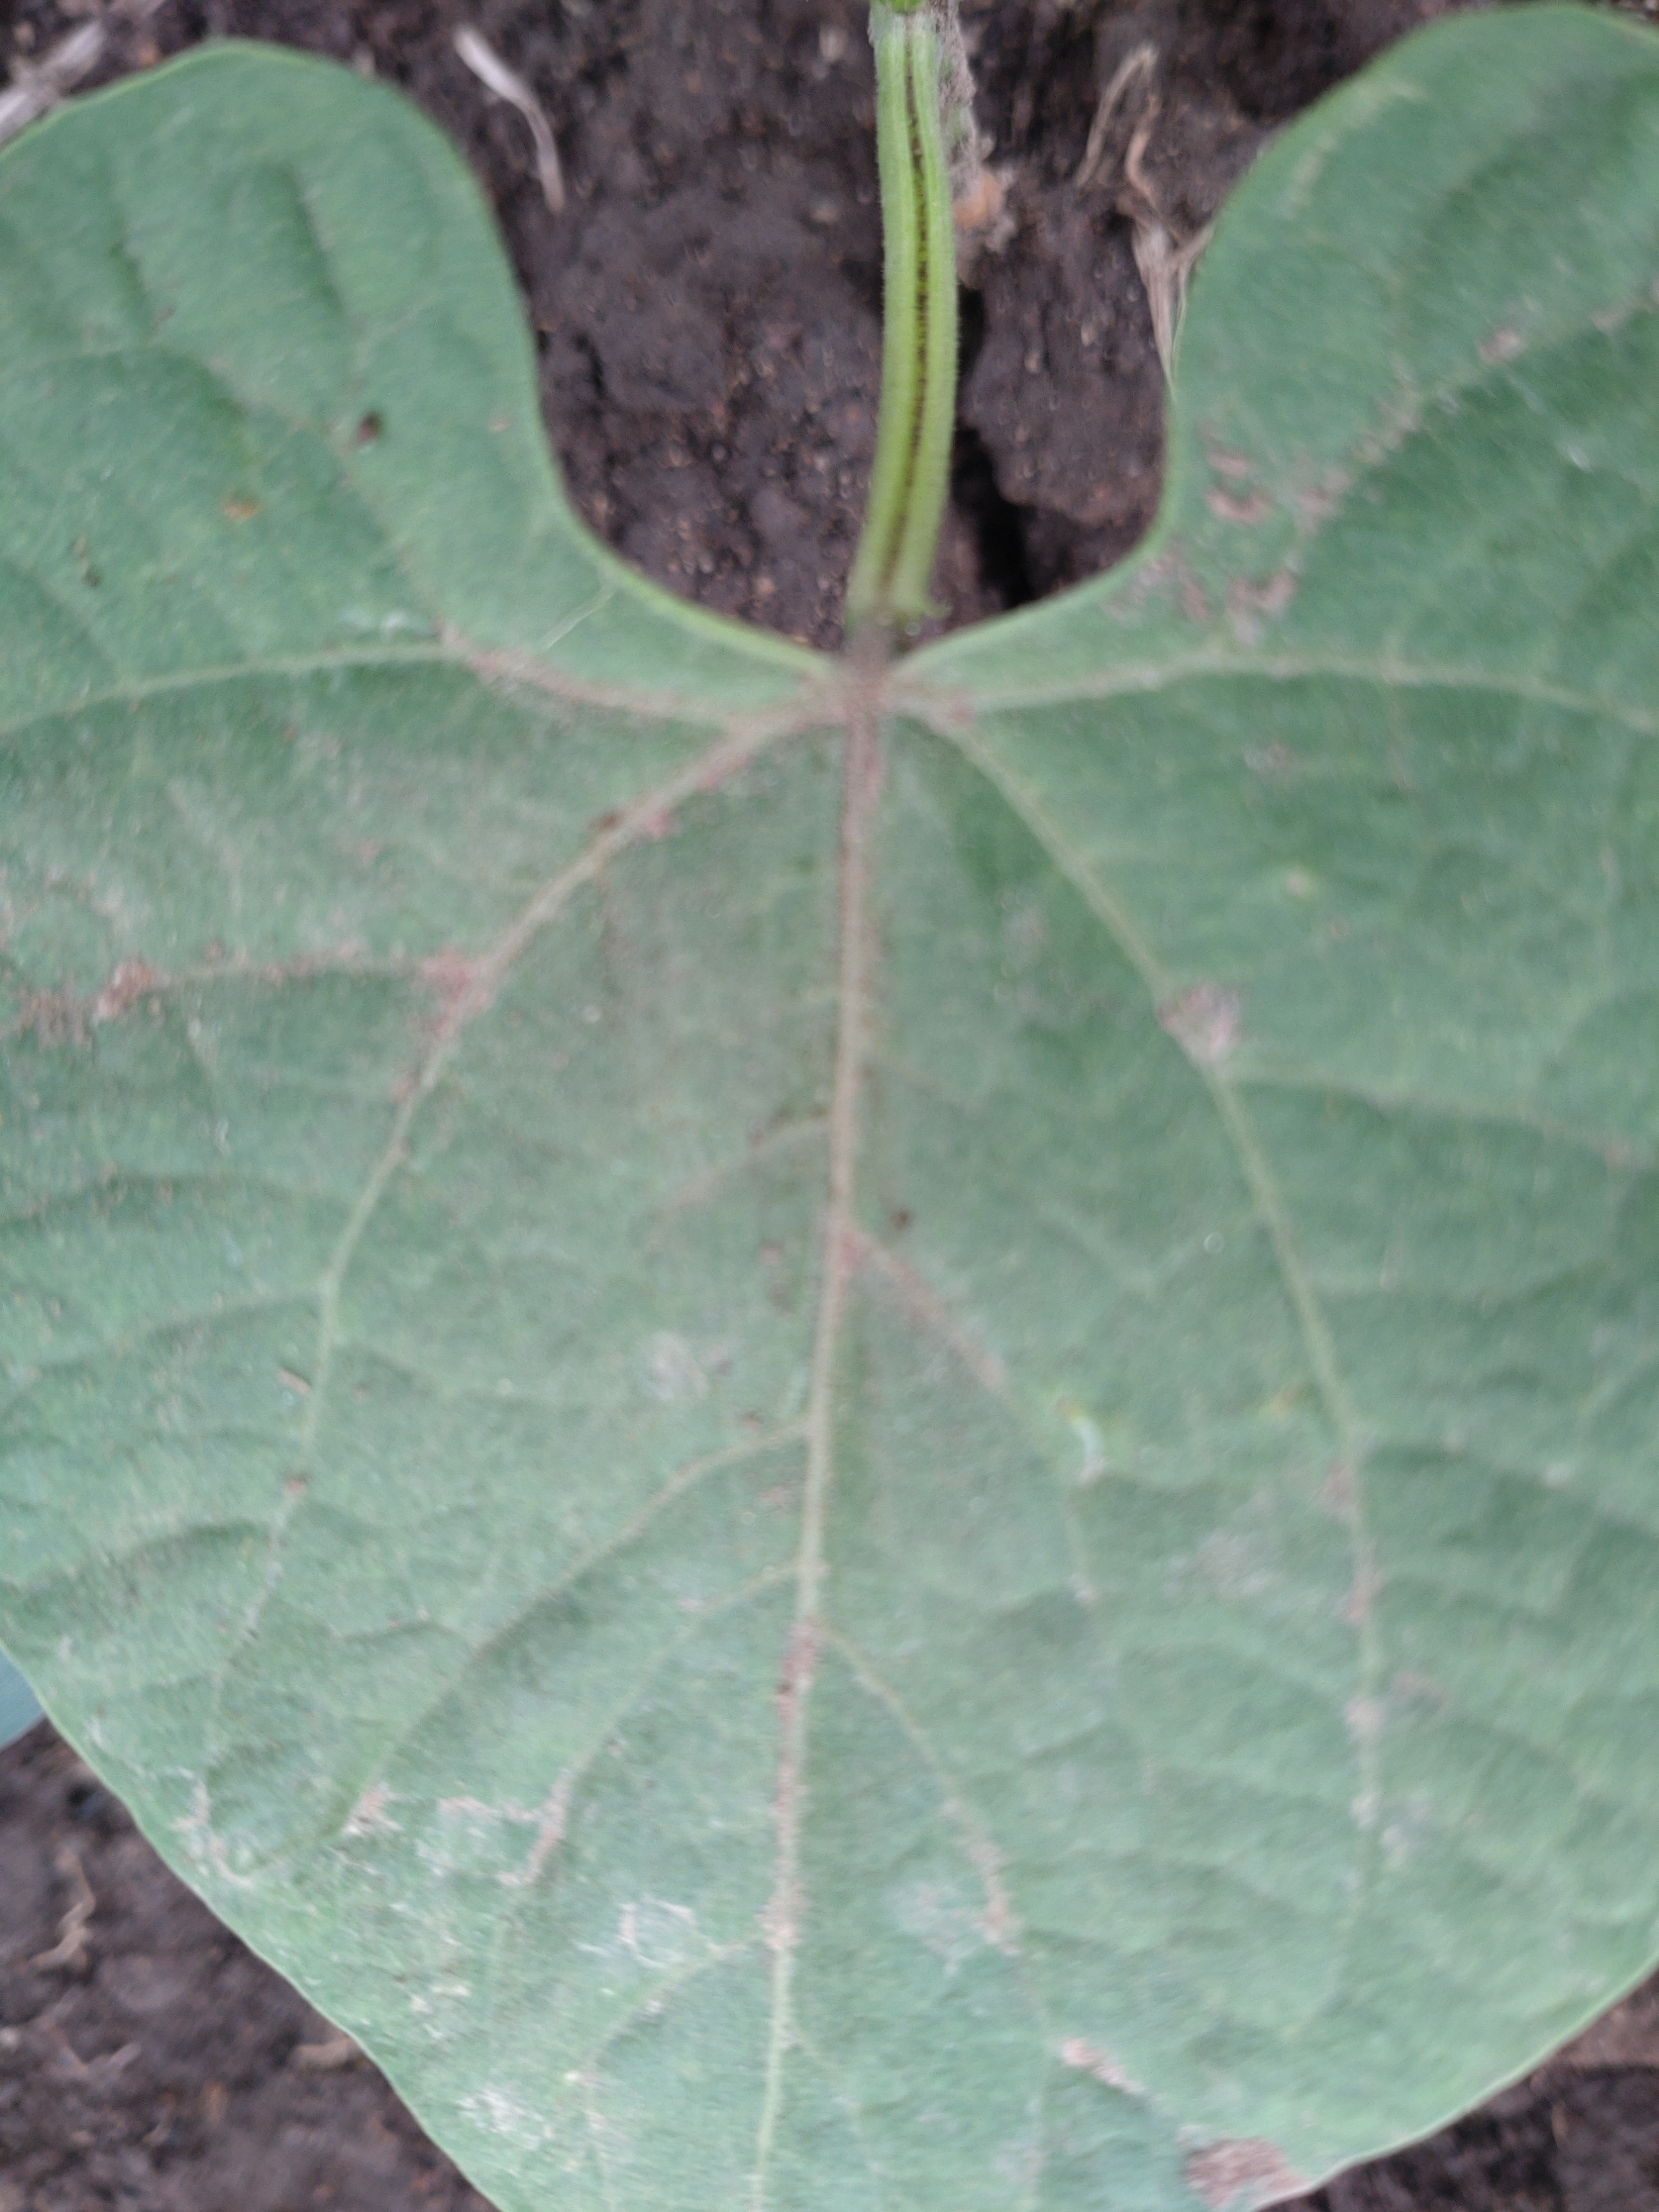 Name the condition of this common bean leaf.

healthy
